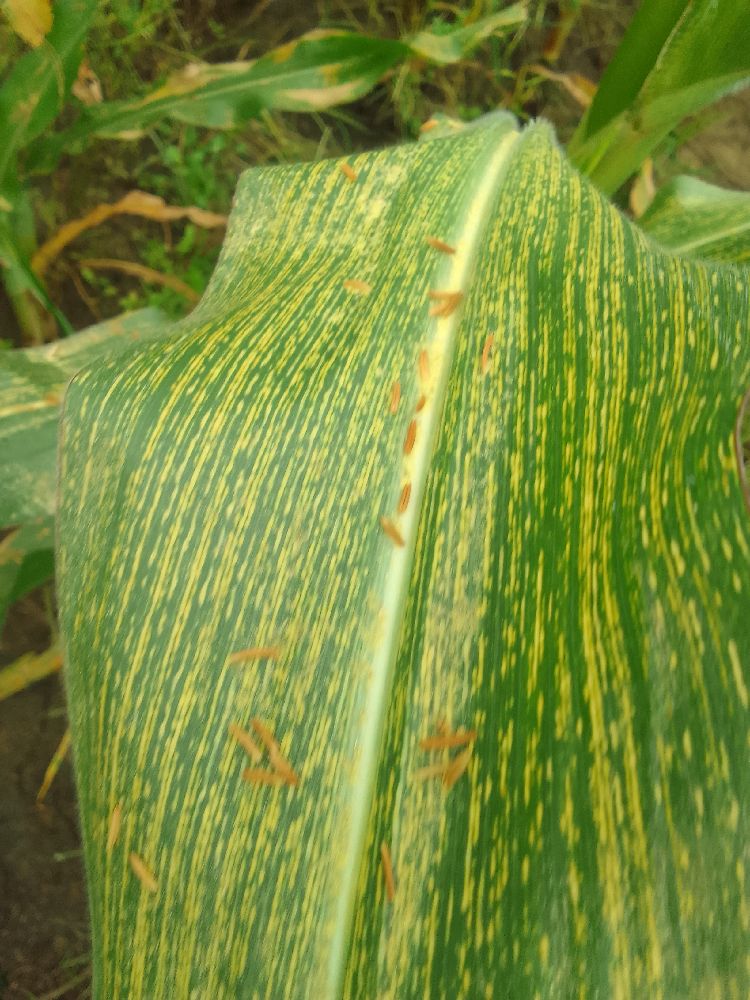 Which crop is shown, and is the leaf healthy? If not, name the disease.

maize, maize streak virus
